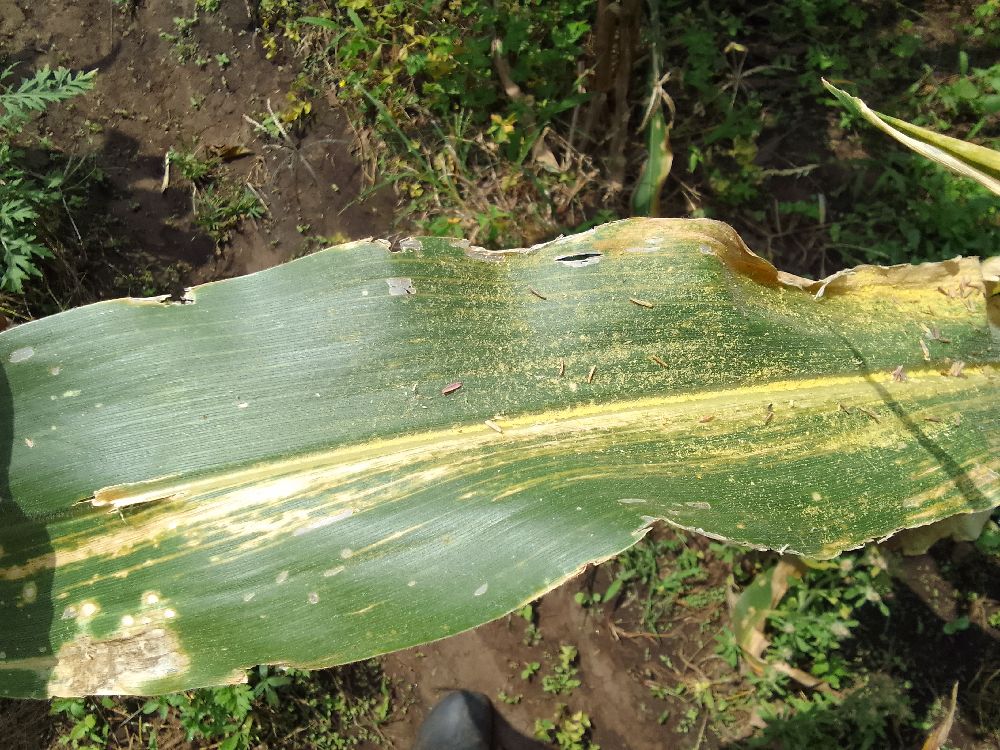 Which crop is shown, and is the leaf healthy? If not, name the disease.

maize, maize lethal necrosis
